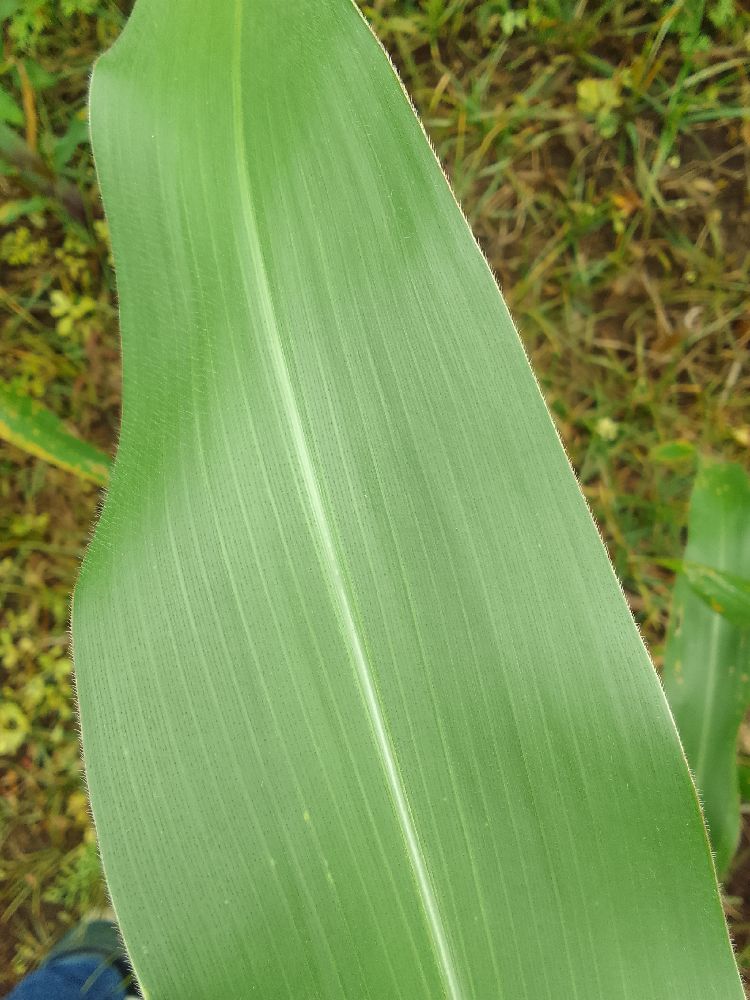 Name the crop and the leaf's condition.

maize, healthy
